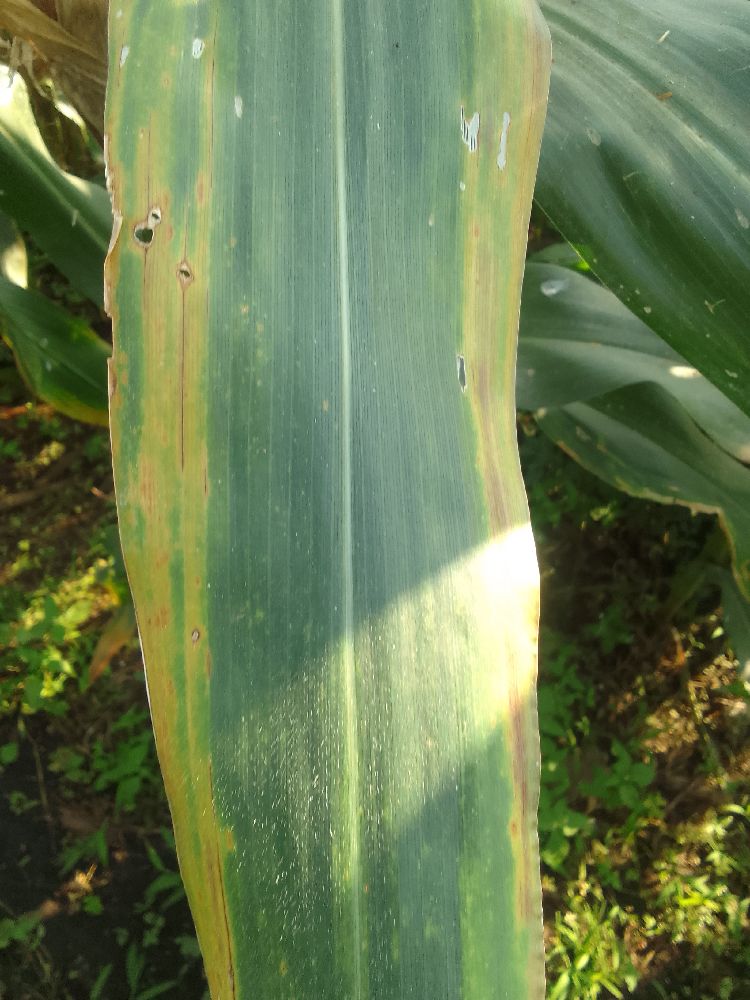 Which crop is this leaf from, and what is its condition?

maize, maize lethal necrosis
